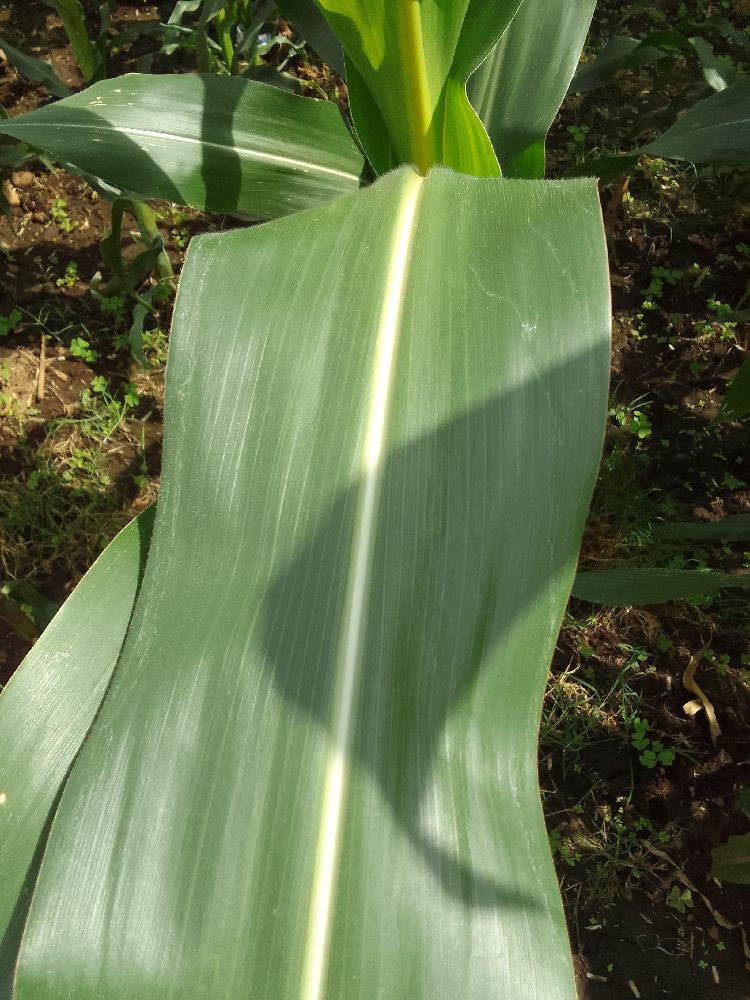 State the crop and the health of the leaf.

maize, healthy
